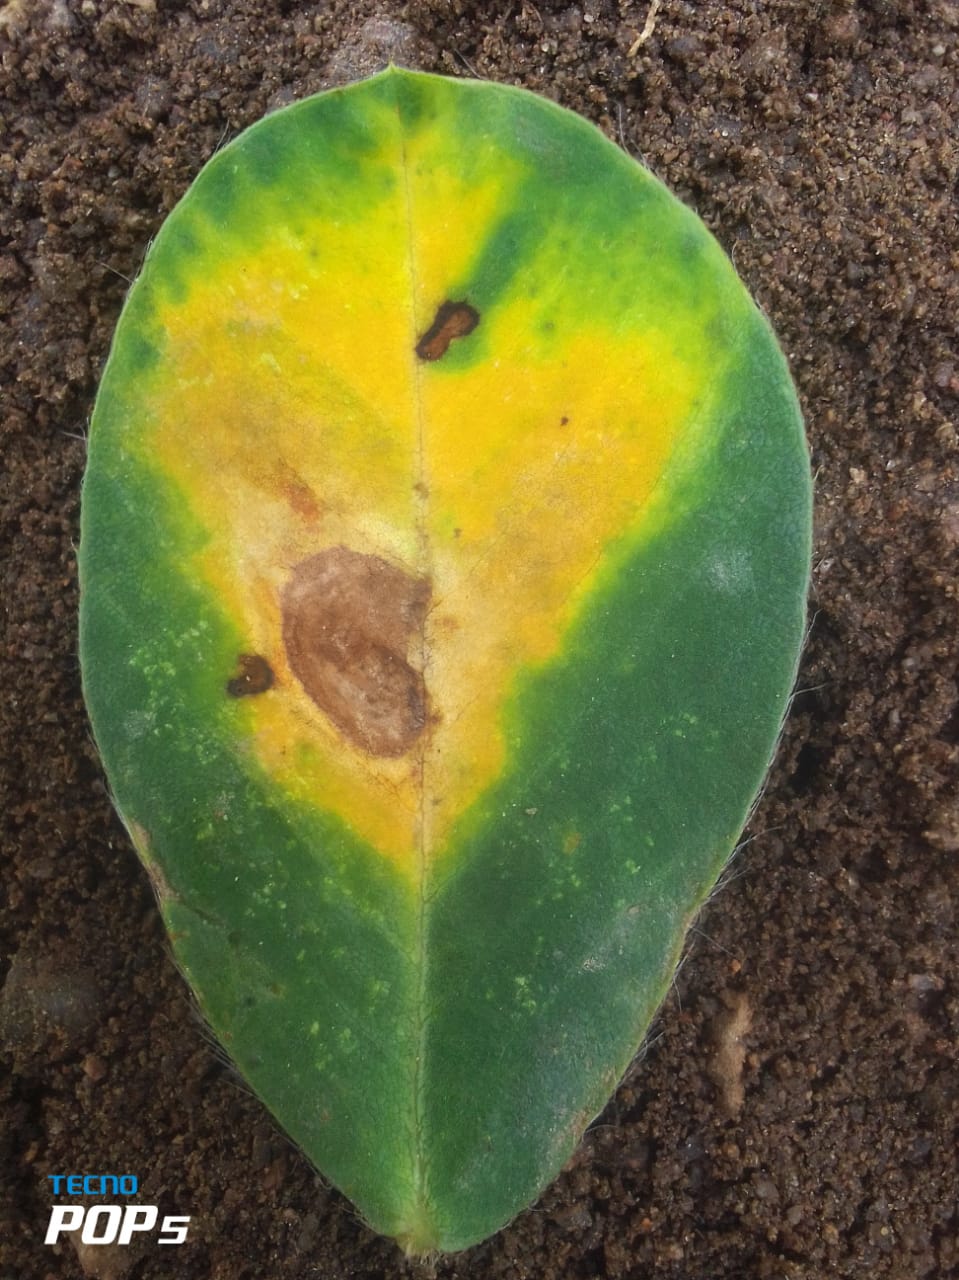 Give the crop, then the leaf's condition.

peanut, phoma arachidicola
